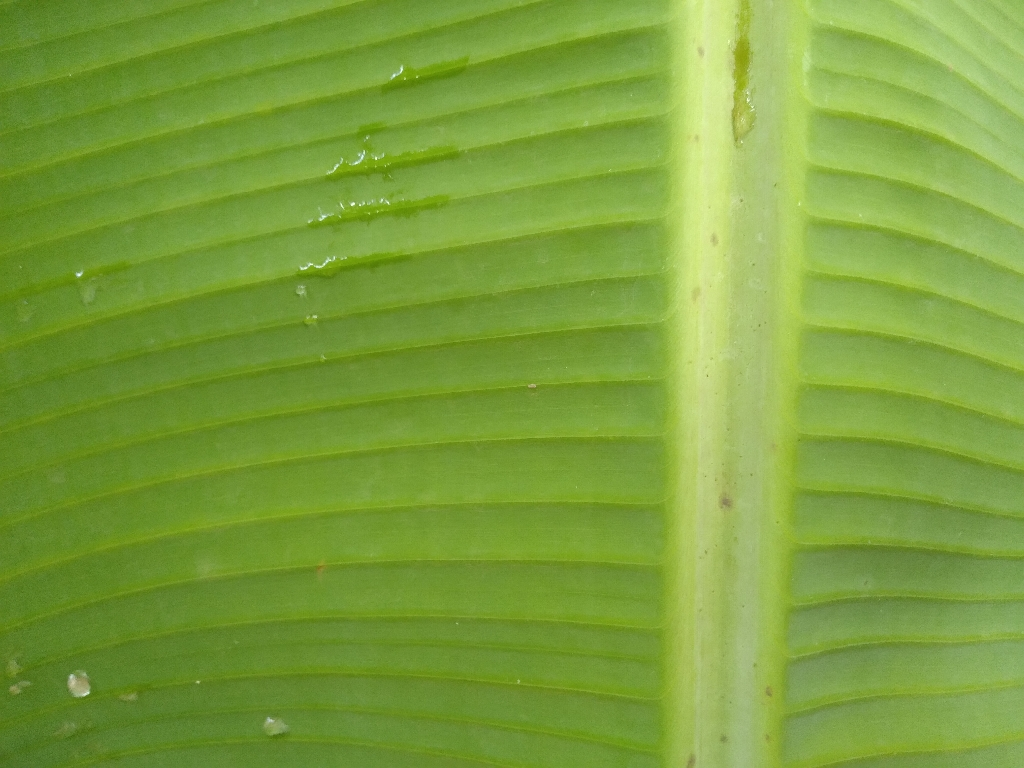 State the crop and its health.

banana, healthy
